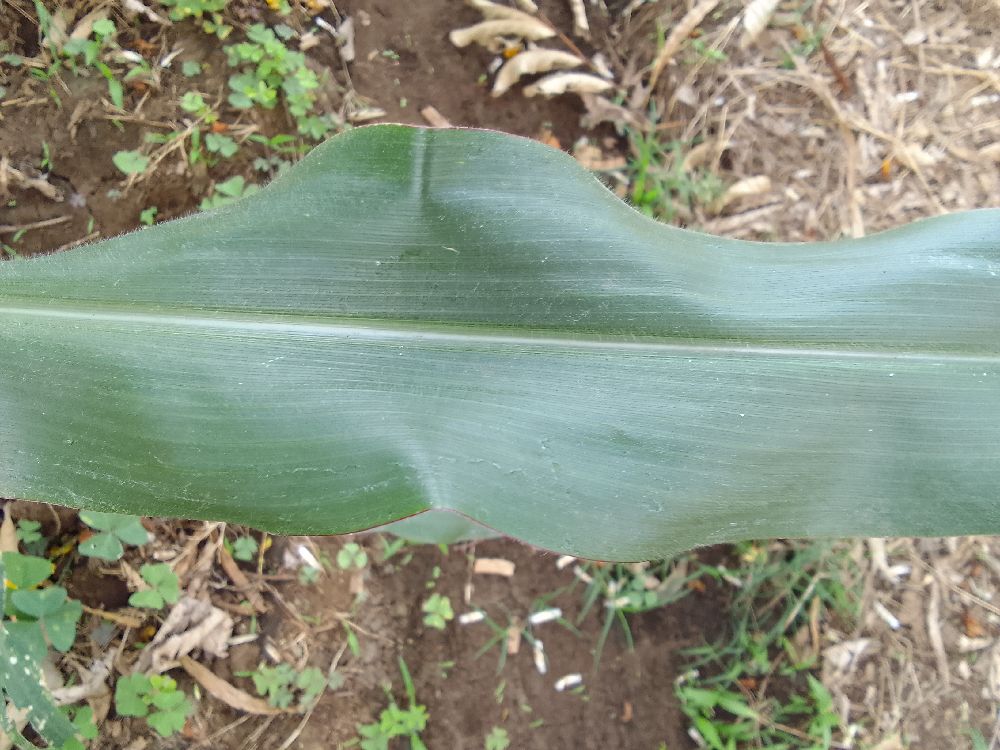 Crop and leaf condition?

maize, healthy
